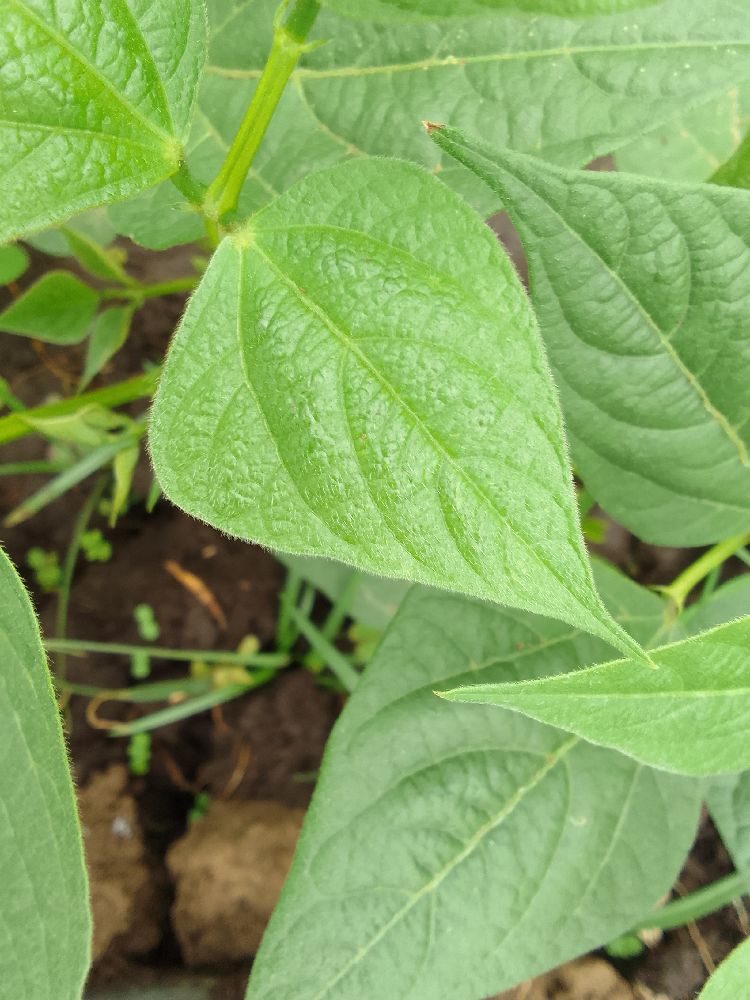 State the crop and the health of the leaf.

common bean, healthy
